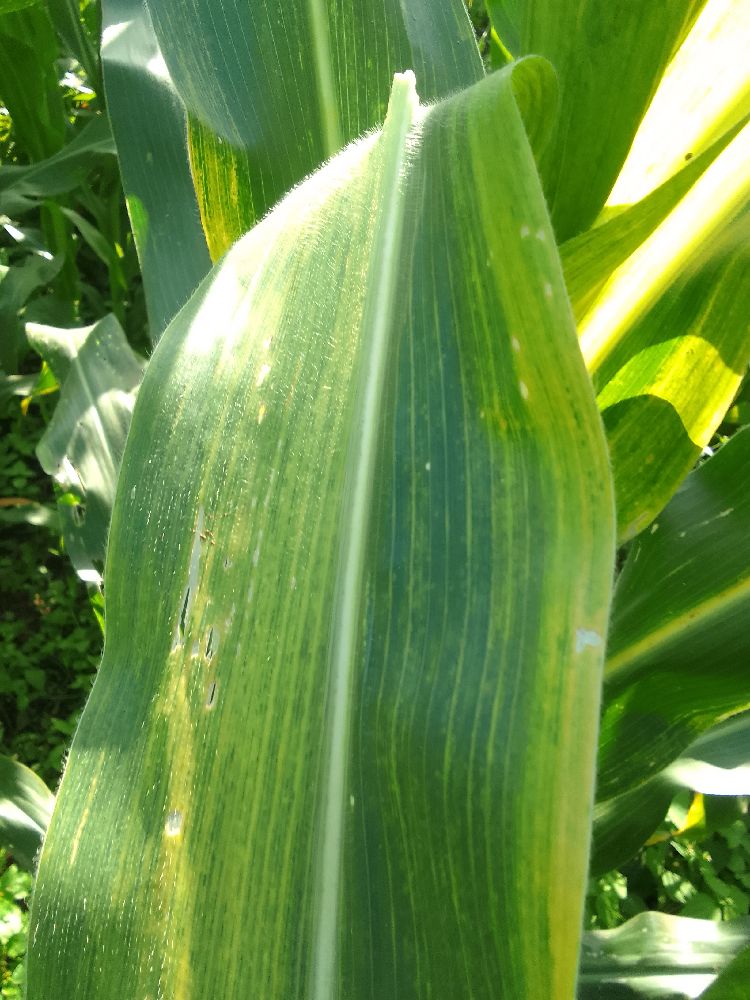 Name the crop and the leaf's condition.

maize, maize lethal necrosis
